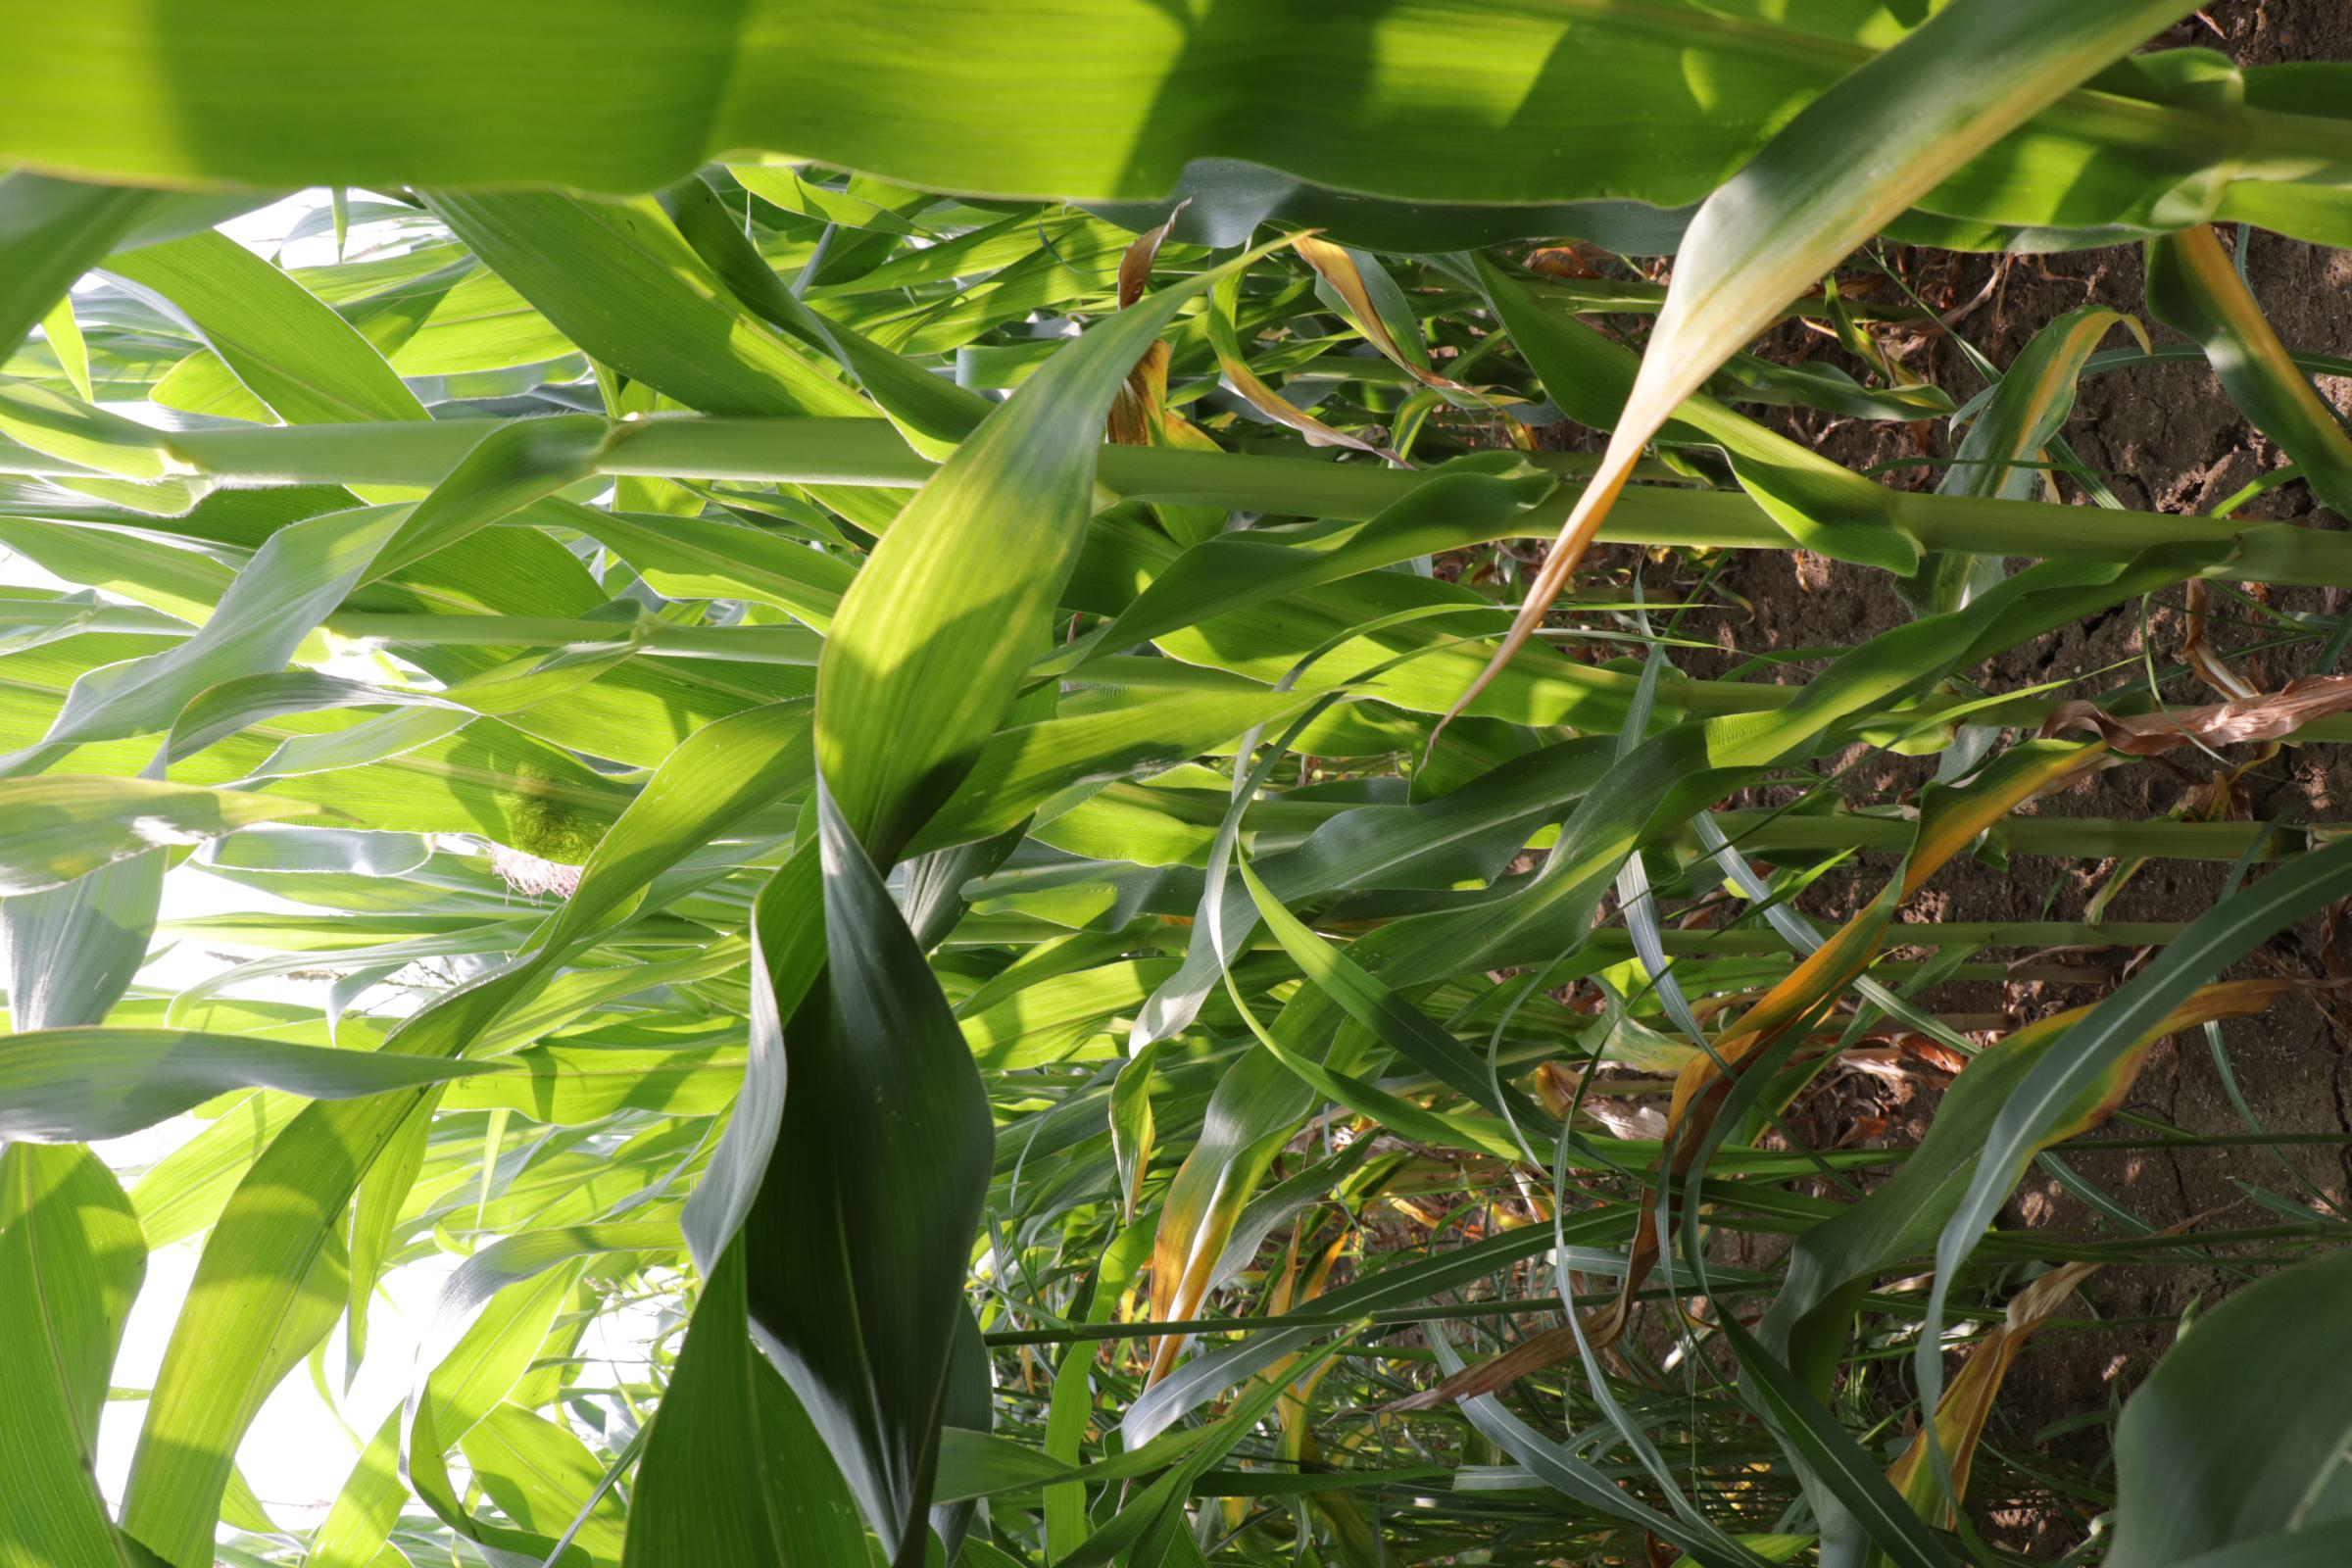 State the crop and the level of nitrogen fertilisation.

maize, full nitrogen fertilisation
